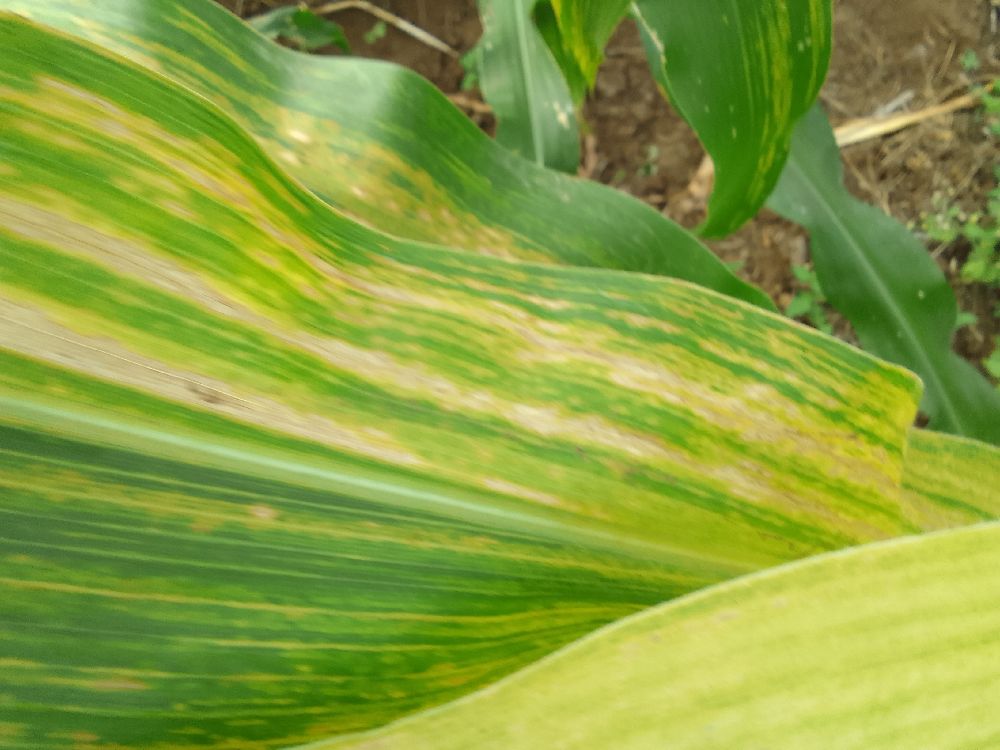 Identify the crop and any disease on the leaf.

maize, maize lethal necrosis
